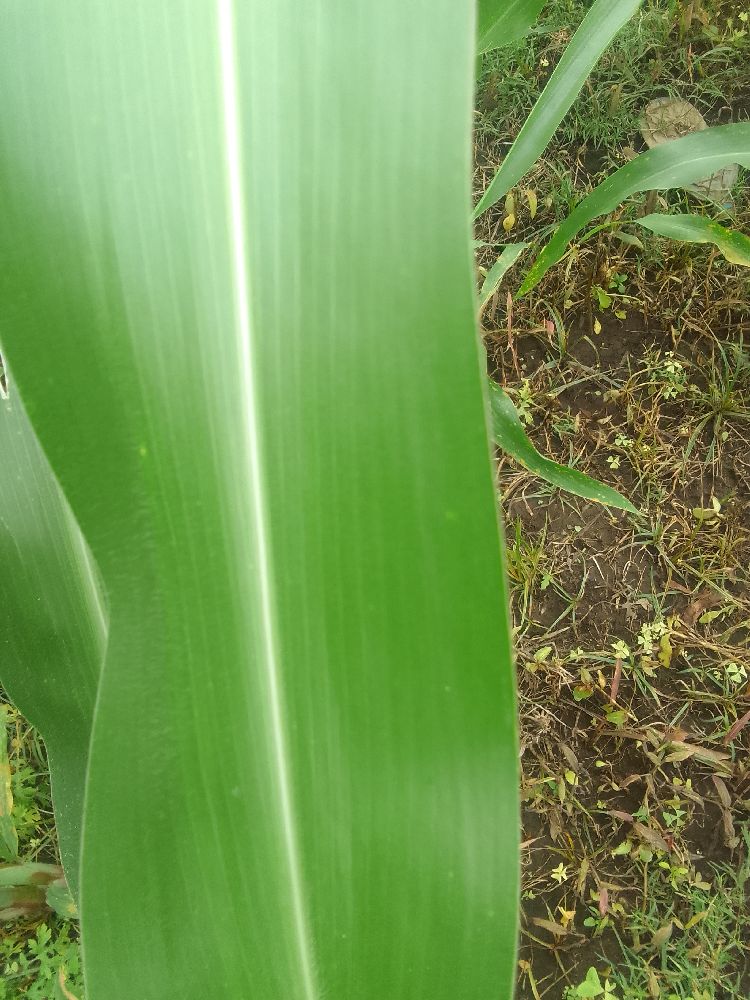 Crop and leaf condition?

maize, healthy
